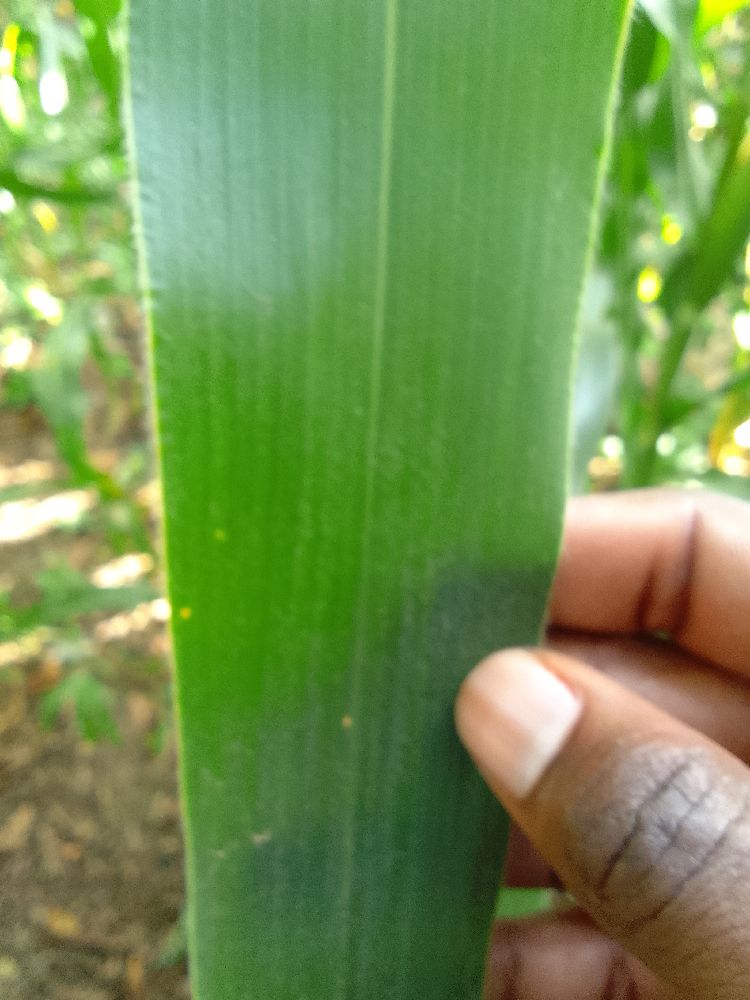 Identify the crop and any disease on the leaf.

maize, healthy
